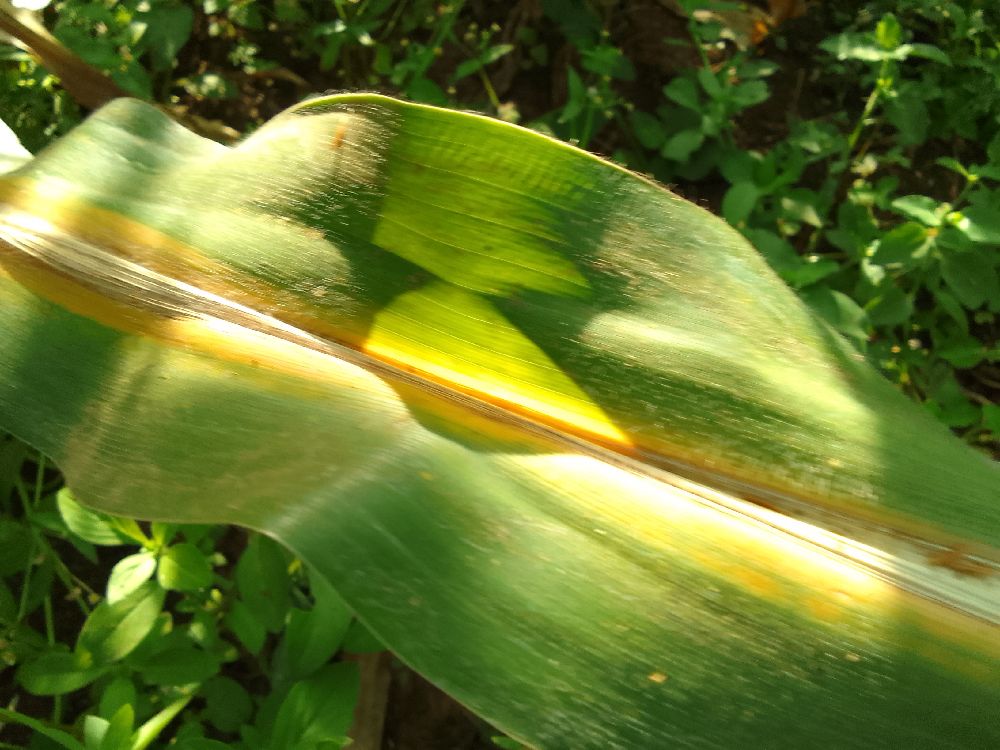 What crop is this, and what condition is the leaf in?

maize, maize lethal necrosis
